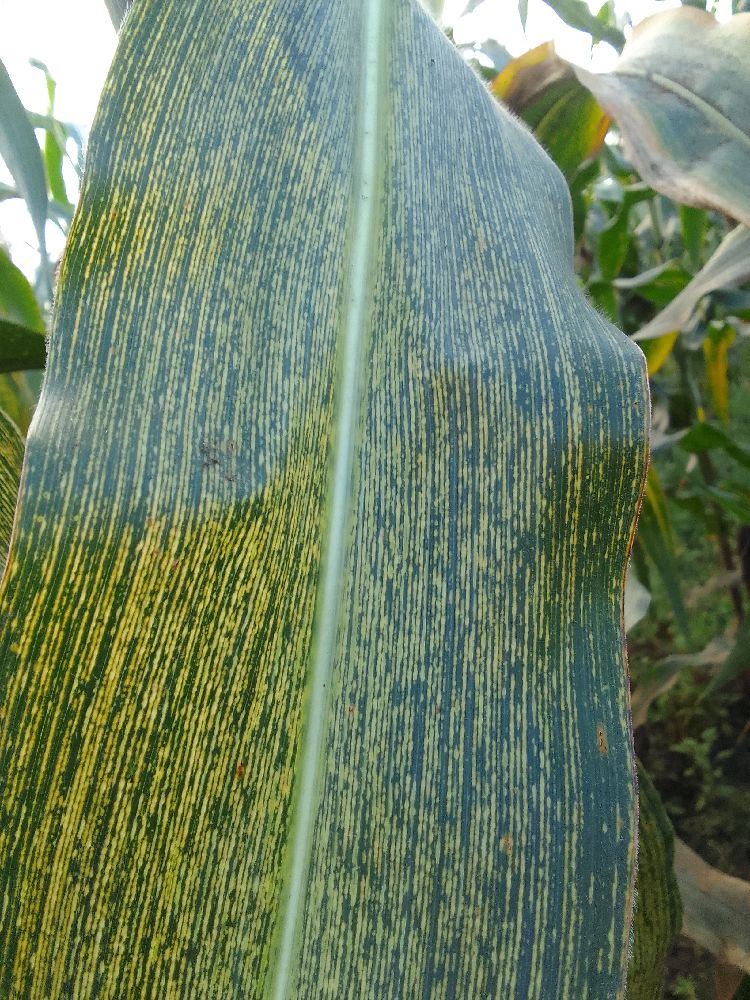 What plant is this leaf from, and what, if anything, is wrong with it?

maize, maize streak virus
